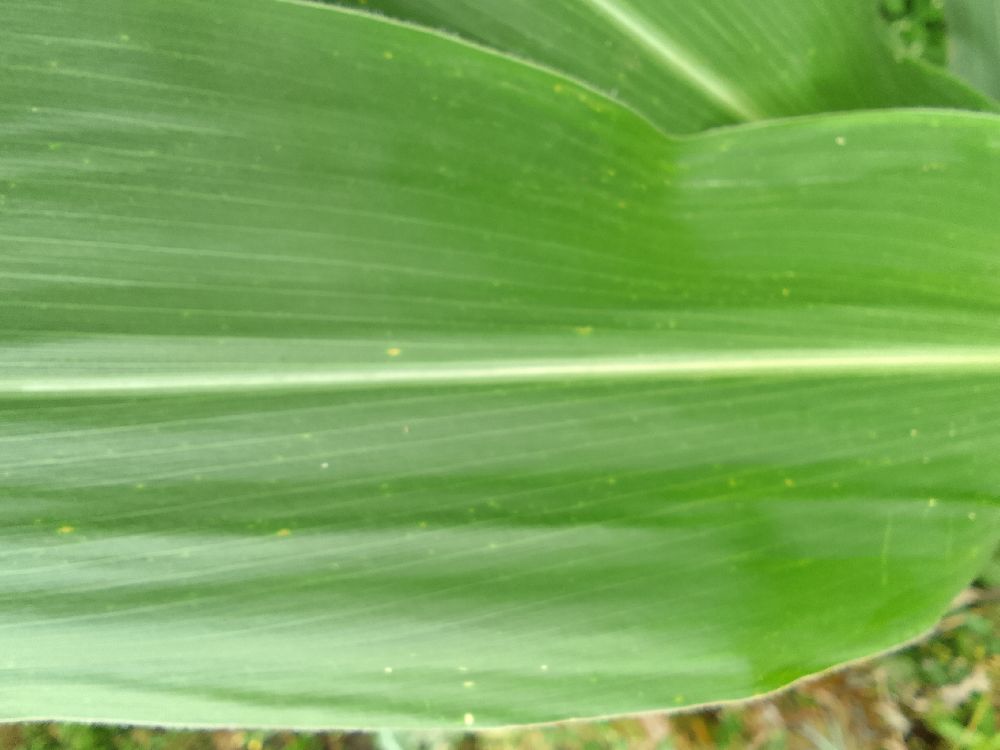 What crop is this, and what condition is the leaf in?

maize, healthy
